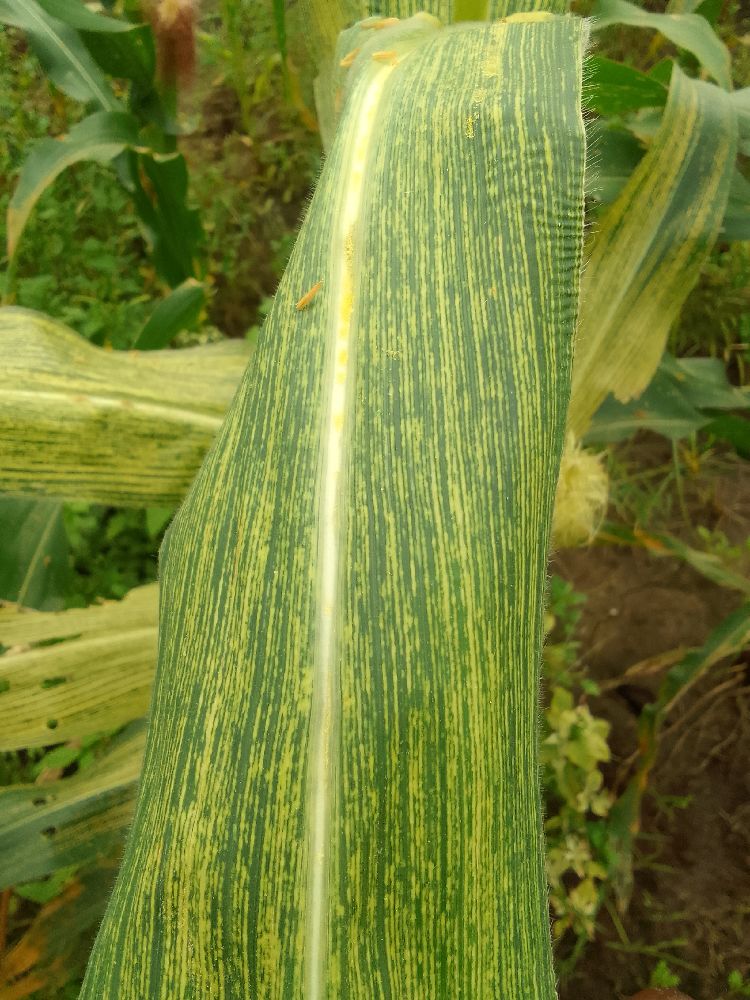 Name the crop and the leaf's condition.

maize, maize streak virus
